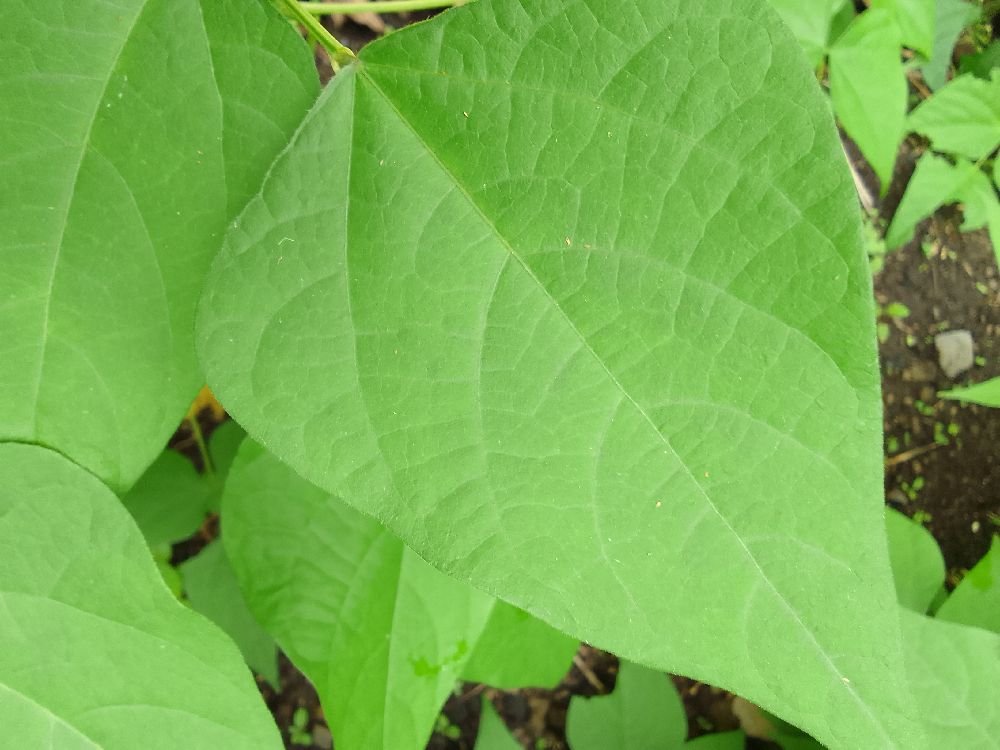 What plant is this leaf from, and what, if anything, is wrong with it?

common bean, healthy
